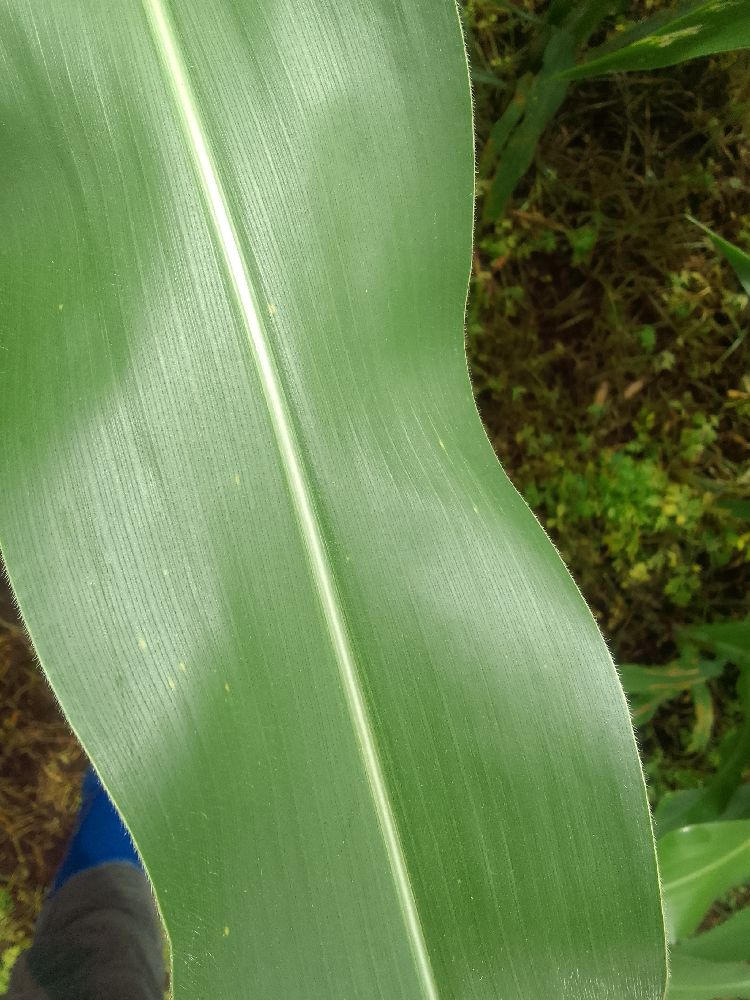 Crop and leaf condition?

maize, healthy
